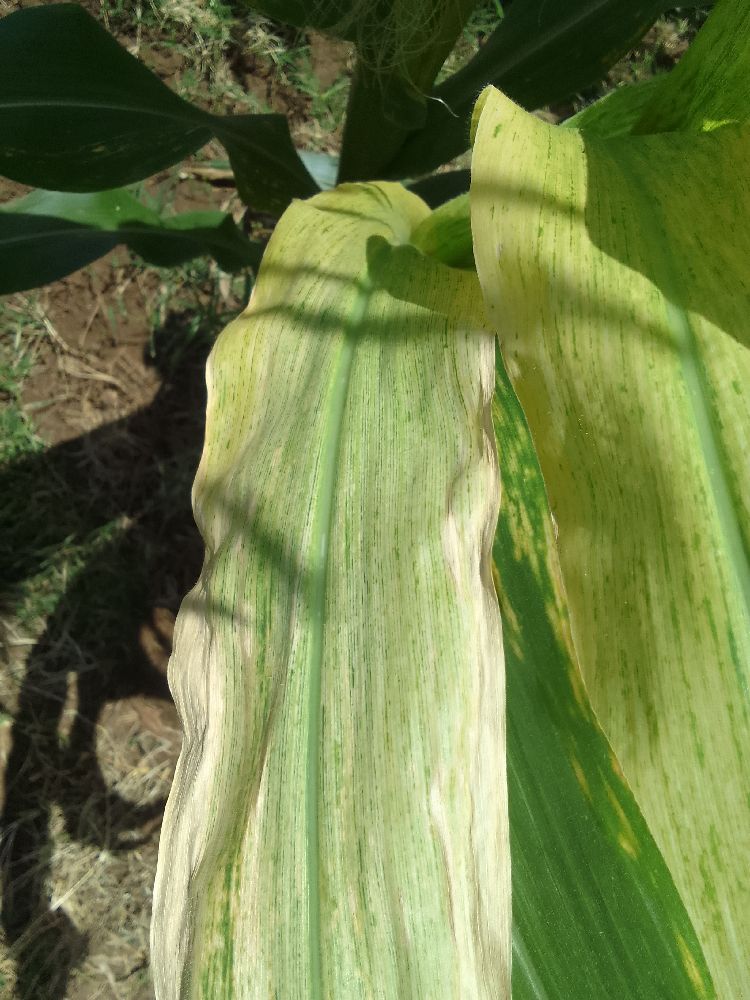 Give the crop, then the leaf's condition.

maize, maize lethal necrosis
